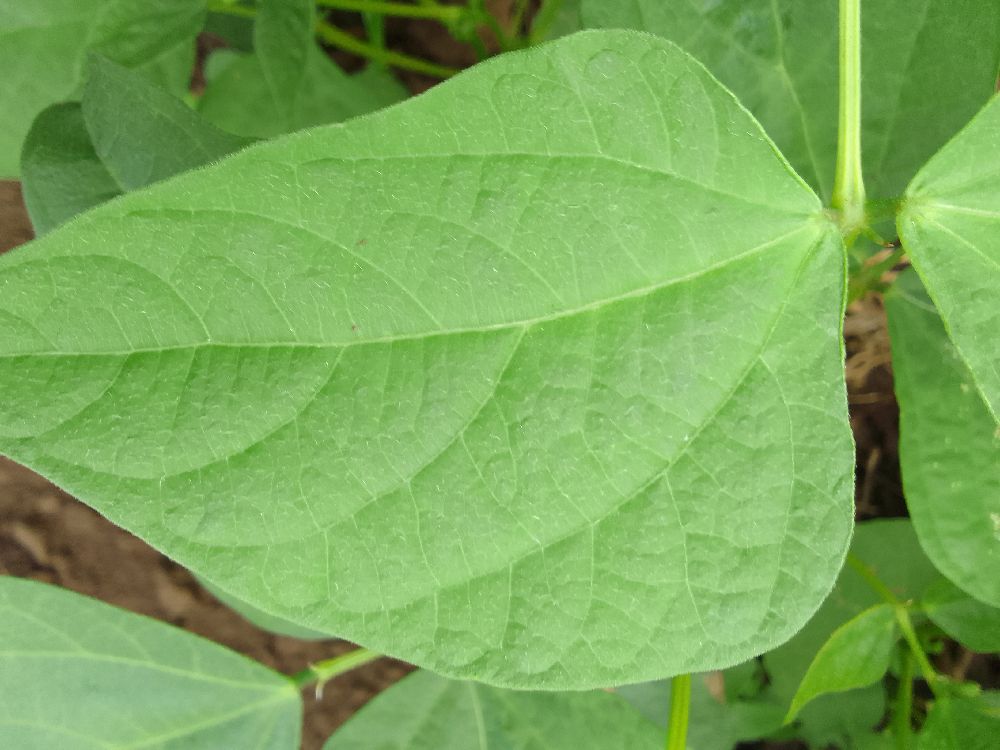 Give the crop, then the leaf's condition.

common bean, healthy
